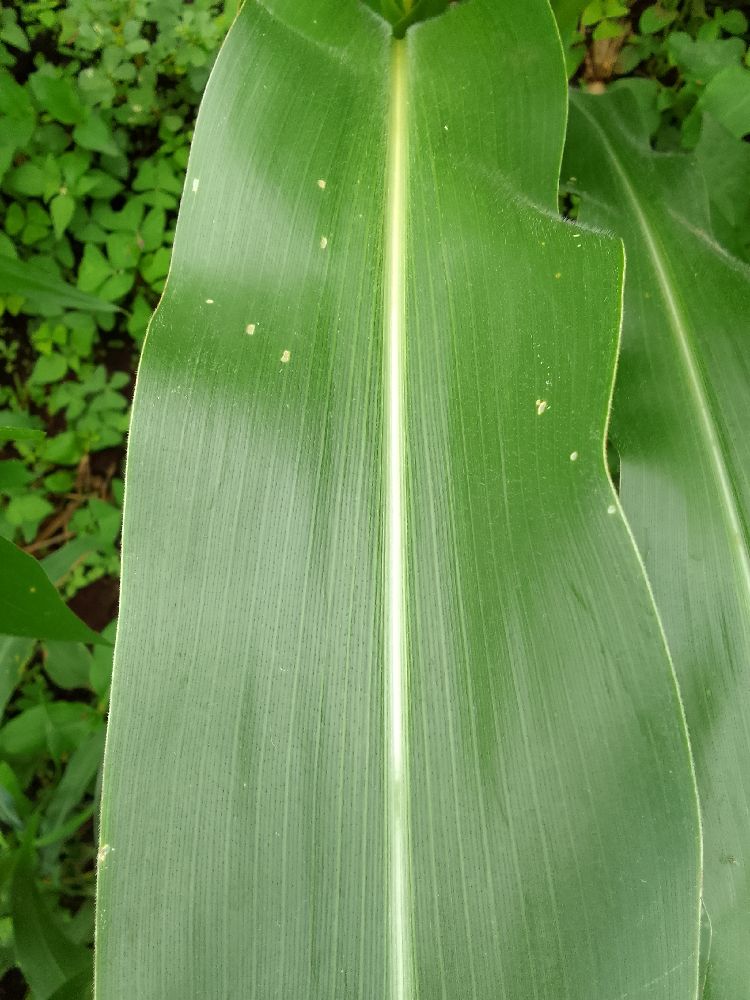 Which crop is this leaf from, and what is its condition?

maize, healthy
